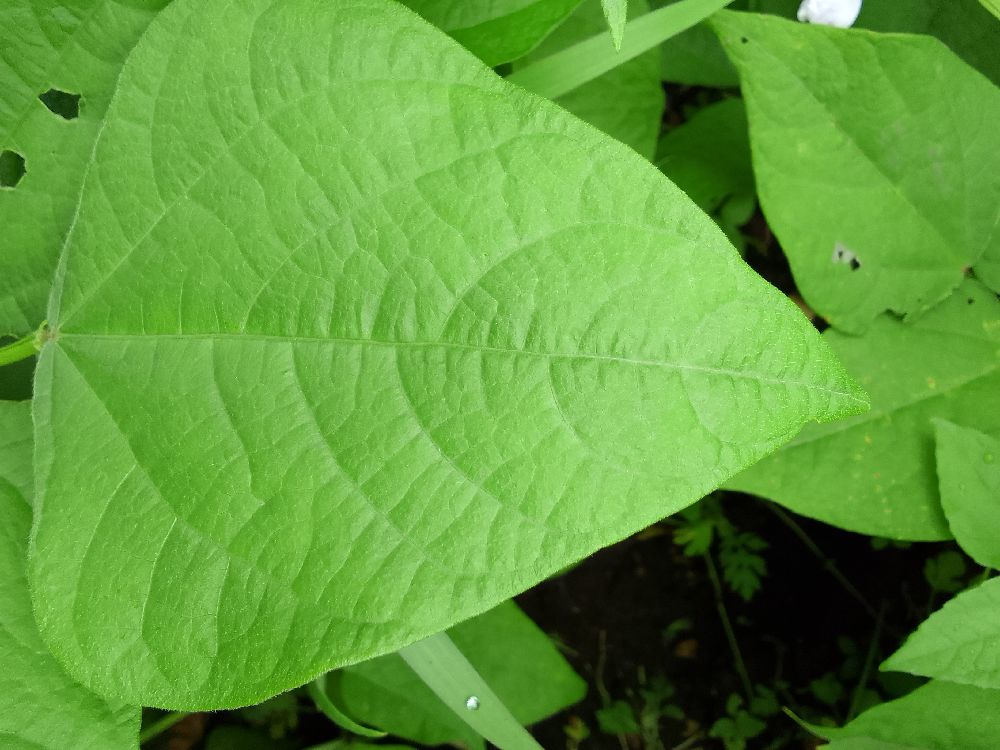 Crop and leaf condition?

common bean, healthy
